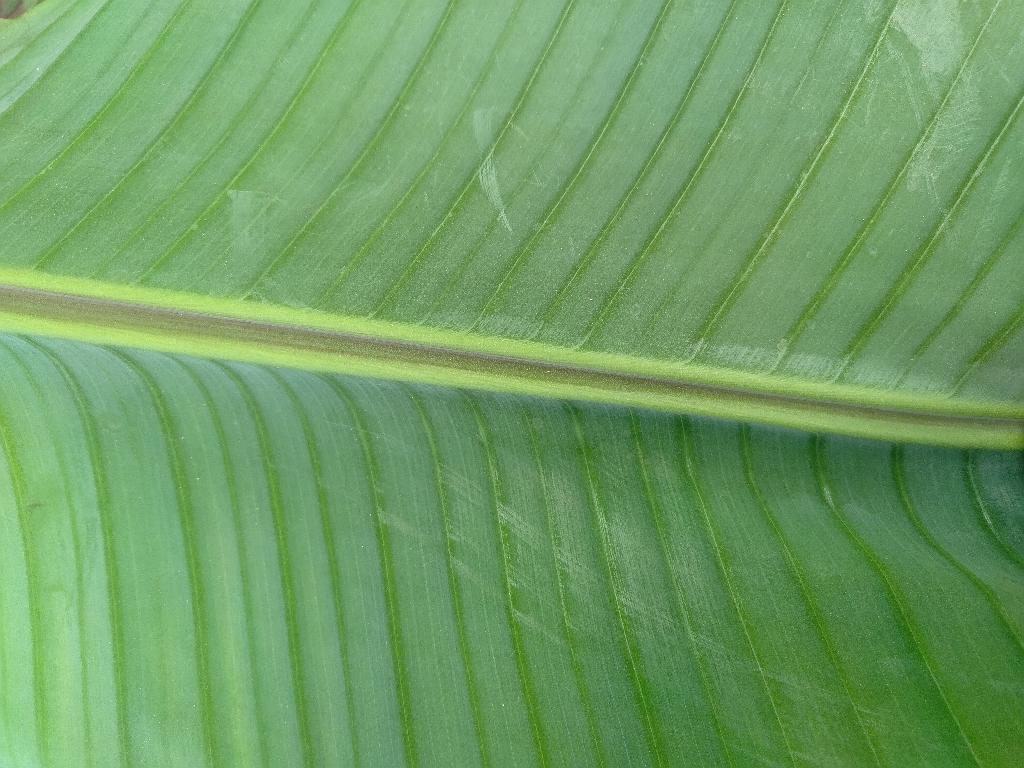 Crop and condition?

banana, healthy
